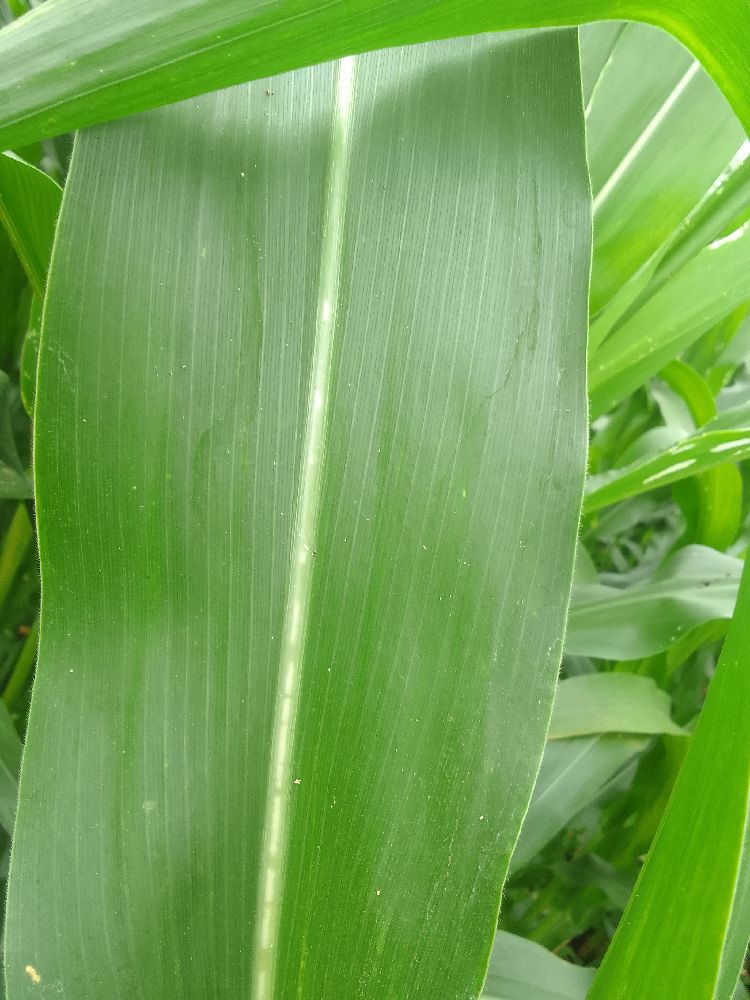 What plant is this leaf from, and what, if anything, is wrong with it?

maize, healthy
